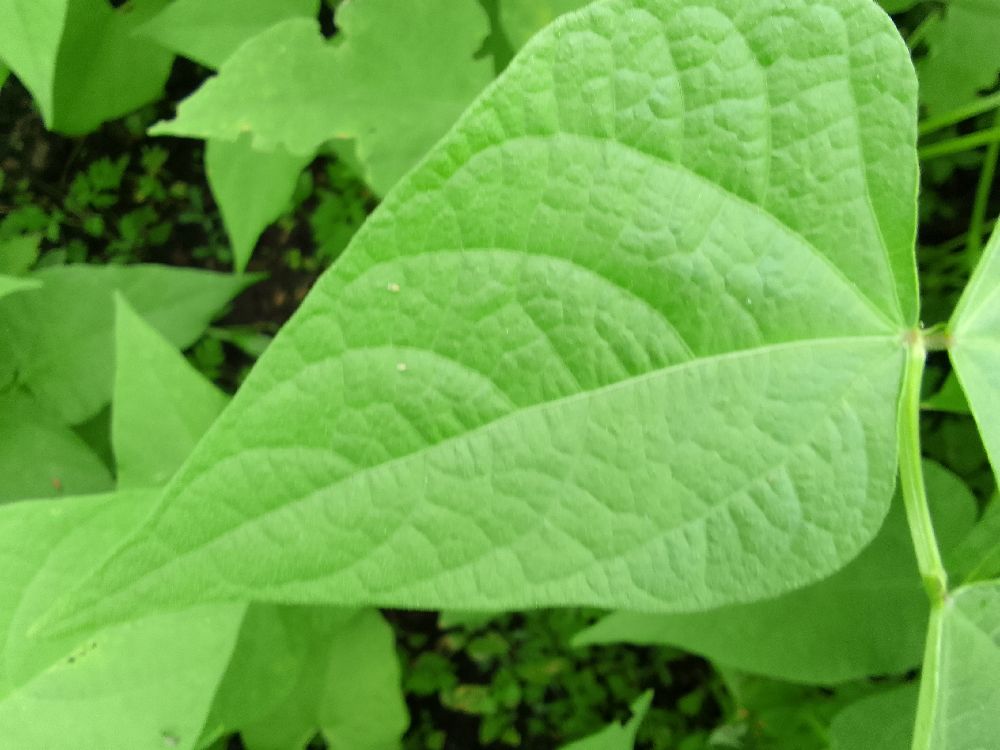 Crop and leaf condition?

common bean, healthy
